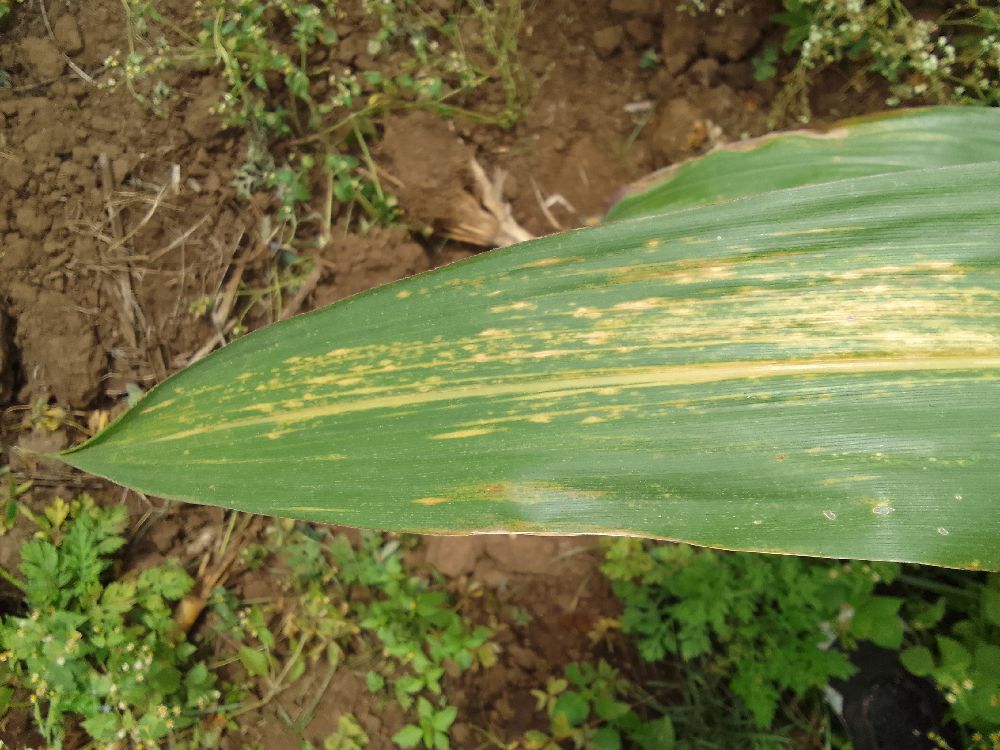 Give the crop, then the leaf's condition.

maize, maize lethal necrosis
